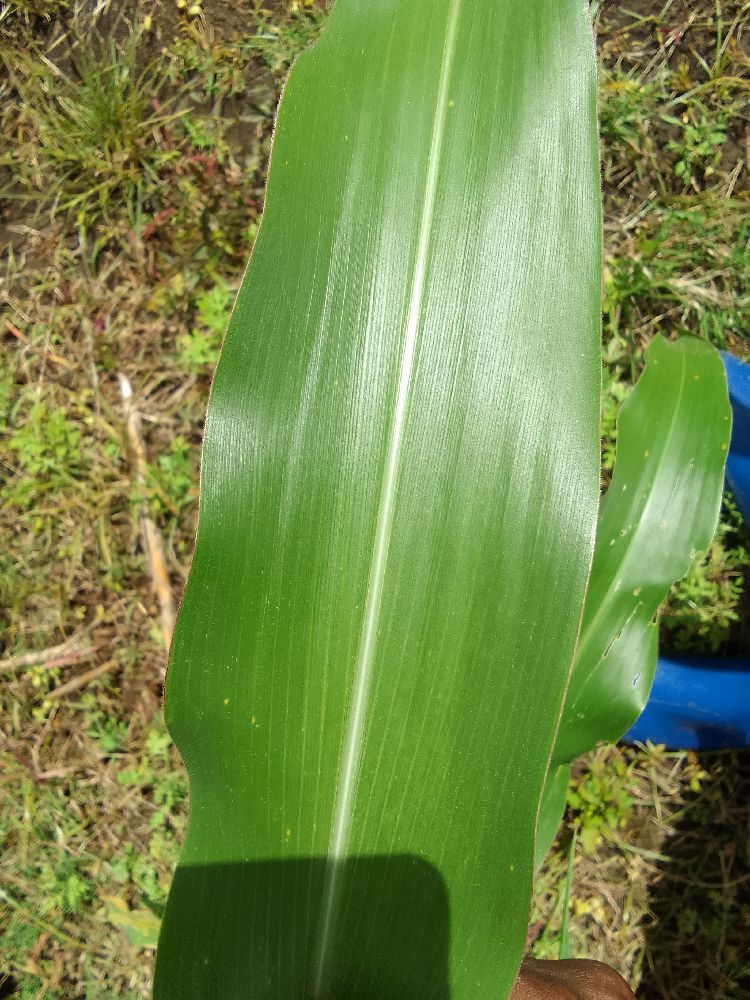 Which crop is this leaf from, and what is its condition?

maize, healthy
